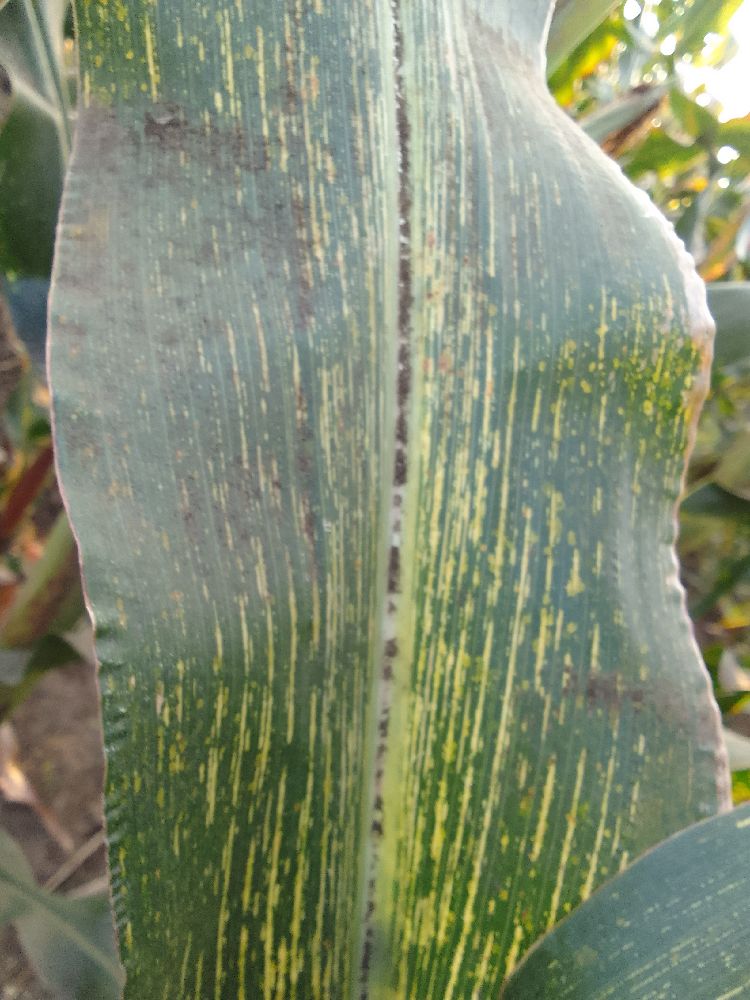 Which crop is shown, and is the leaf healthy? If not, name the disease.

maize, maize streak virus
